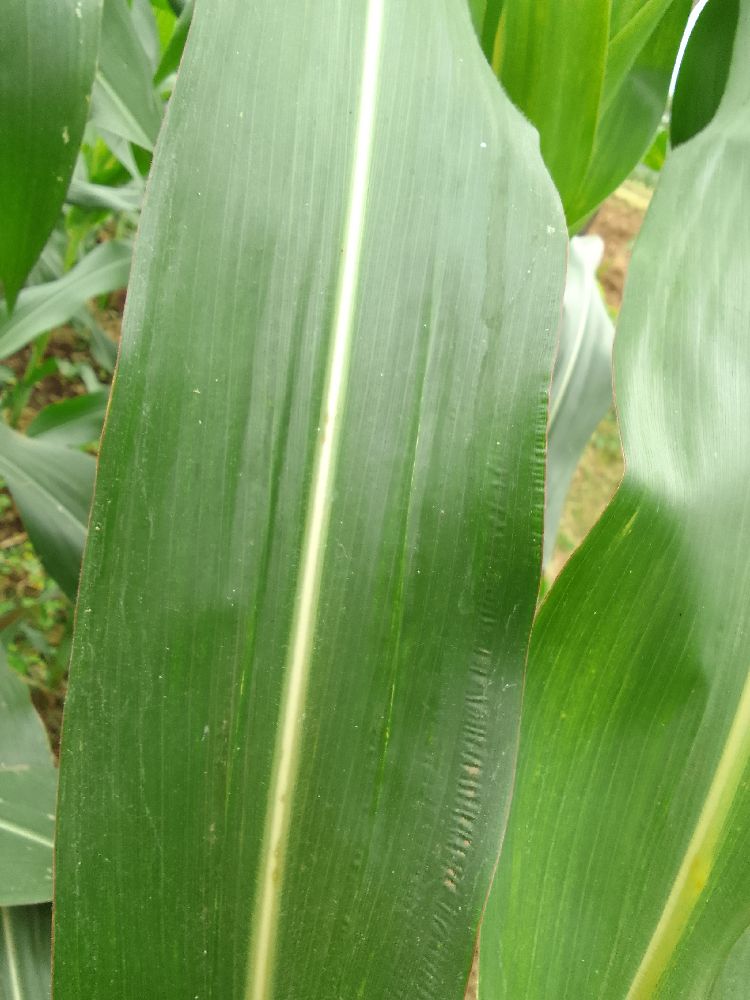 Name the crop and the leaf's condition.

maize, healthy
